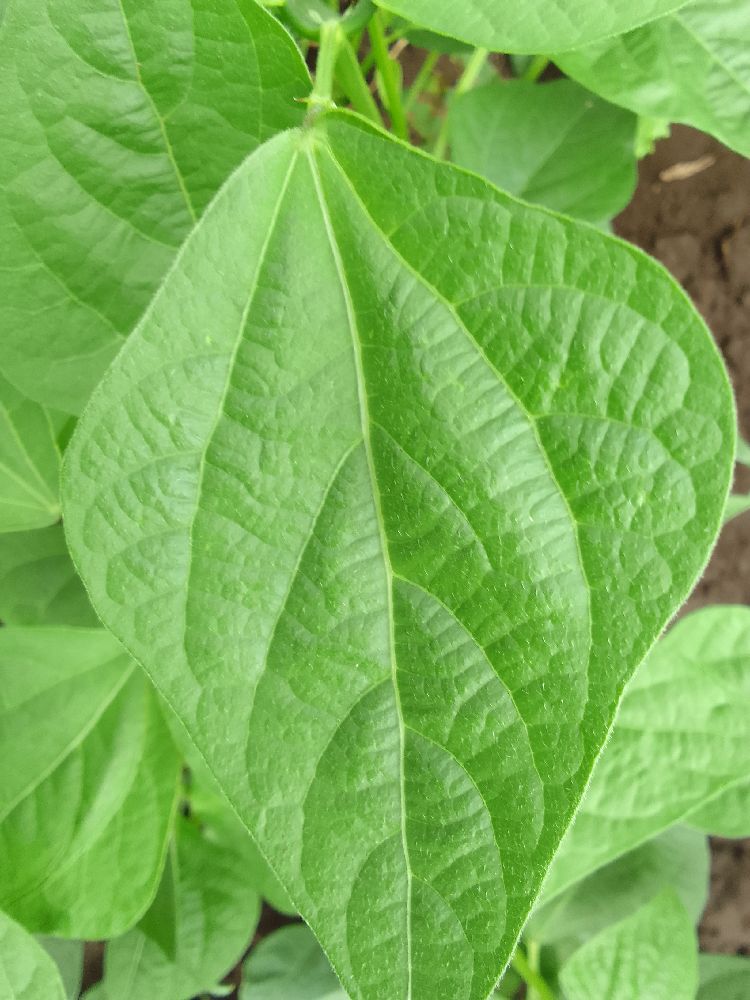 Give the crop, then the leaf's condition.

common bean, healthy
